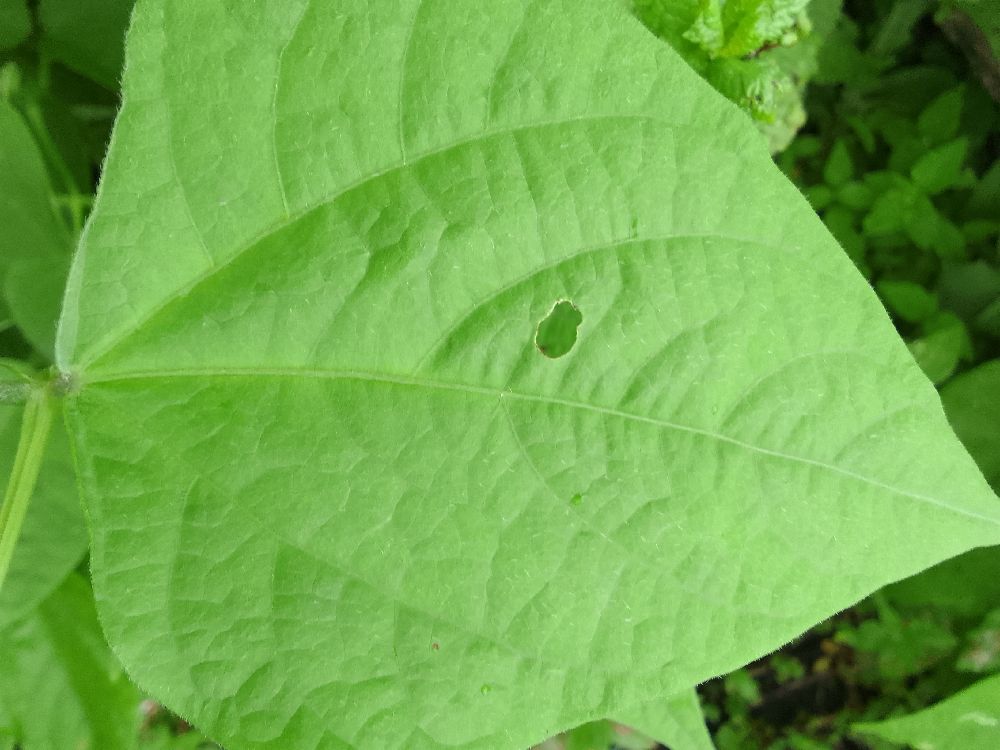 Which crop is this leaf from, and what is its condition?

common bean, healthy
